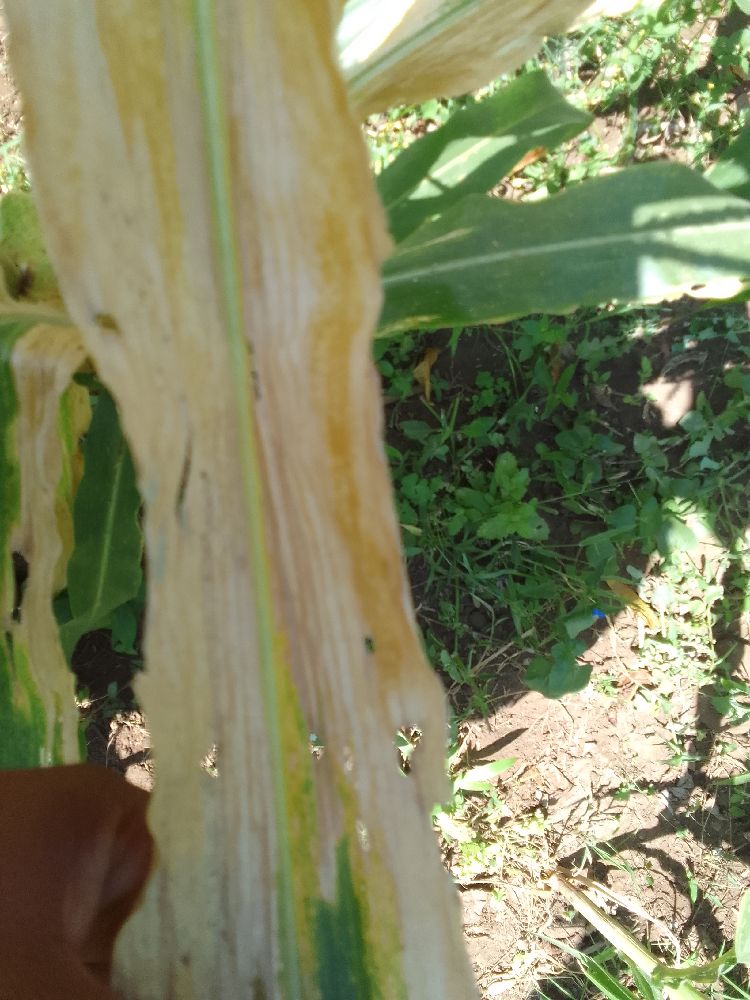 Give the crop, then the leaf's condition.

maize, maize lethal necrosis
